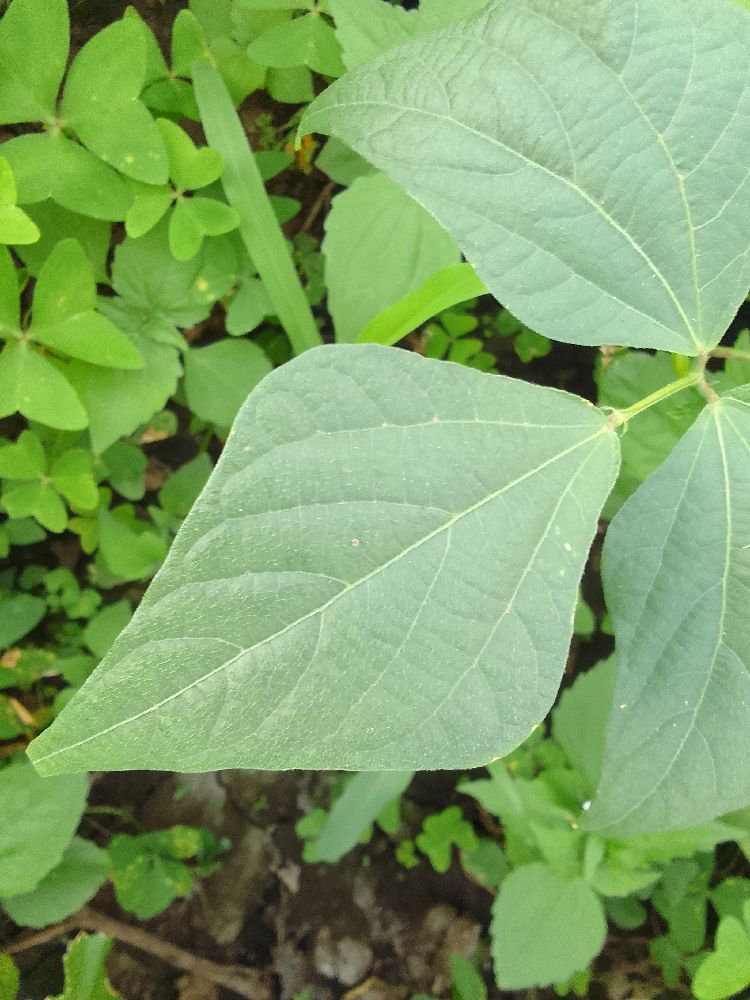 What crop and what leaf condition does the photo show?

common bean, healthy
